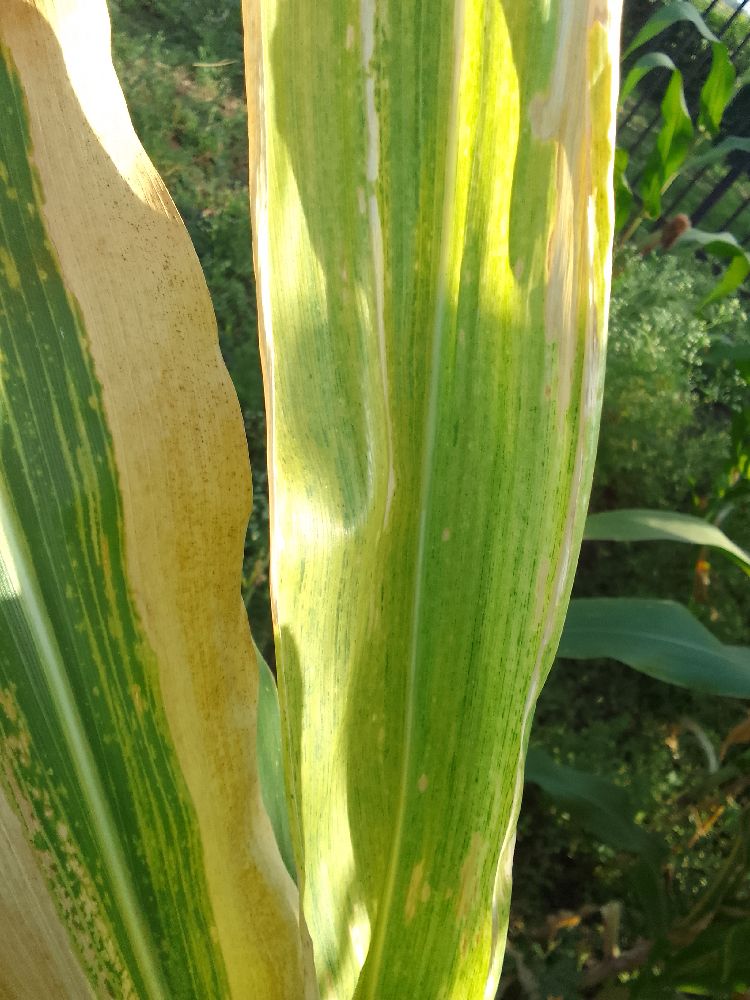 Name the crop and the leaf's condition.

maize, maize lethal necrosis
